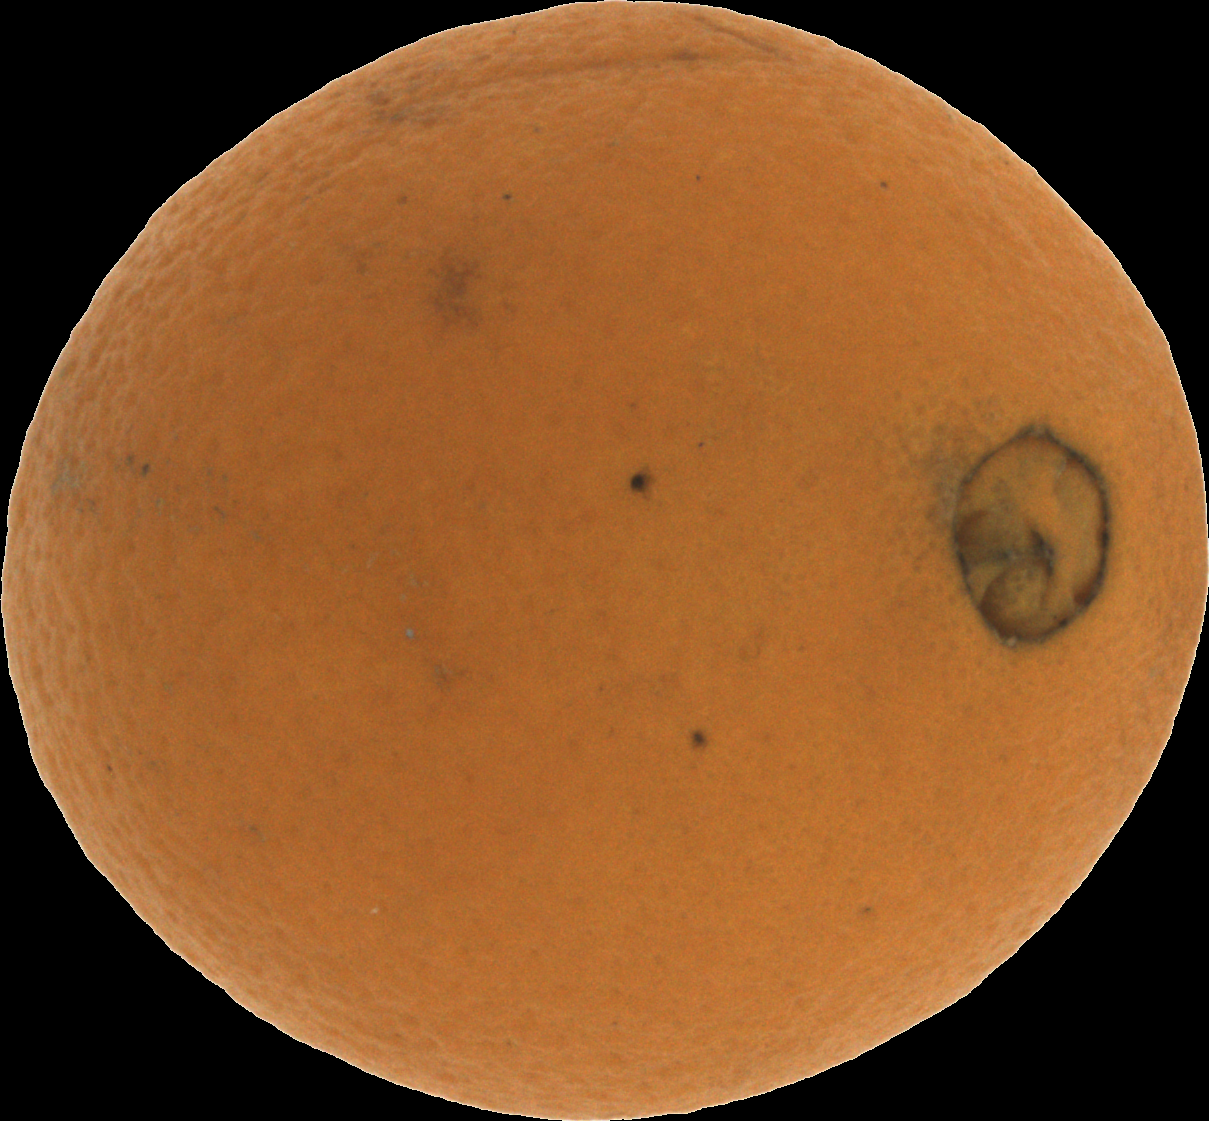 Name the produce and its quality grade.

orange, bad
